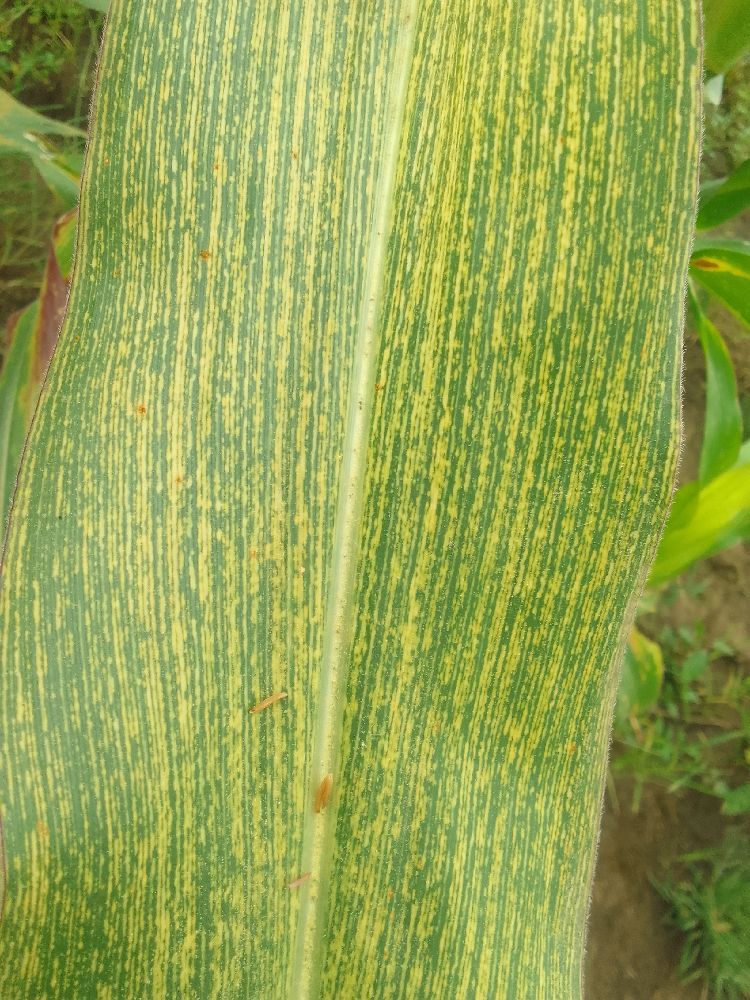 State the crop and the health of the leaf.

maize, maize streak virus
